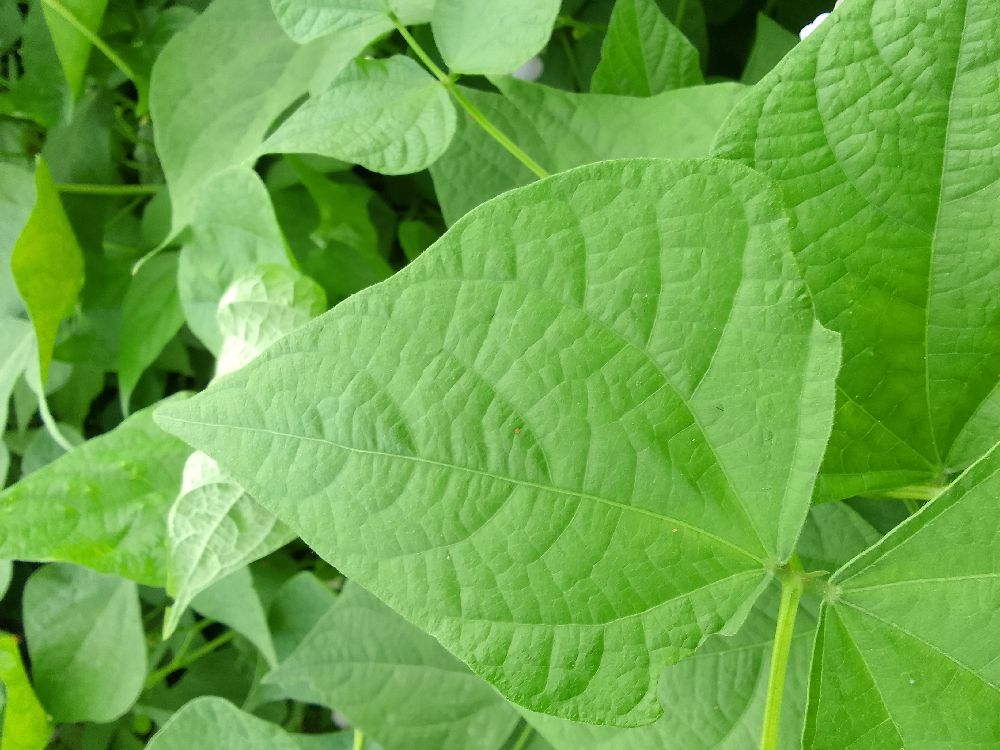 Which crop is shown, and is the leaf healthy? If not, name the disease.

common bean, healthy
